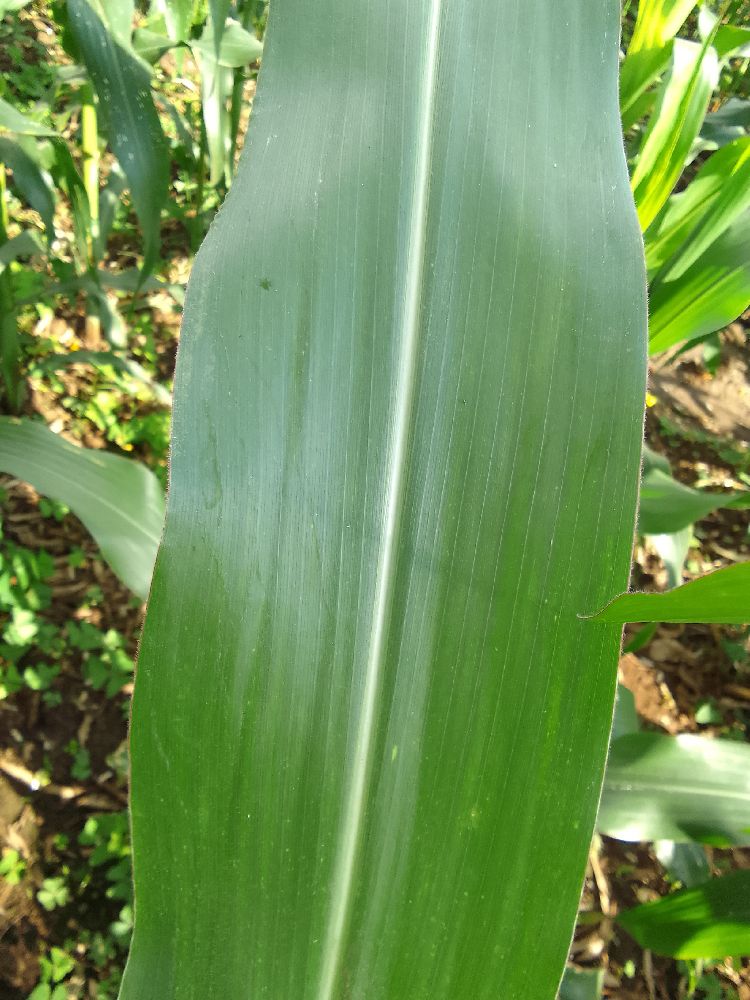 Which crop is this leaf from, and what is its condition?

maize, healthy
